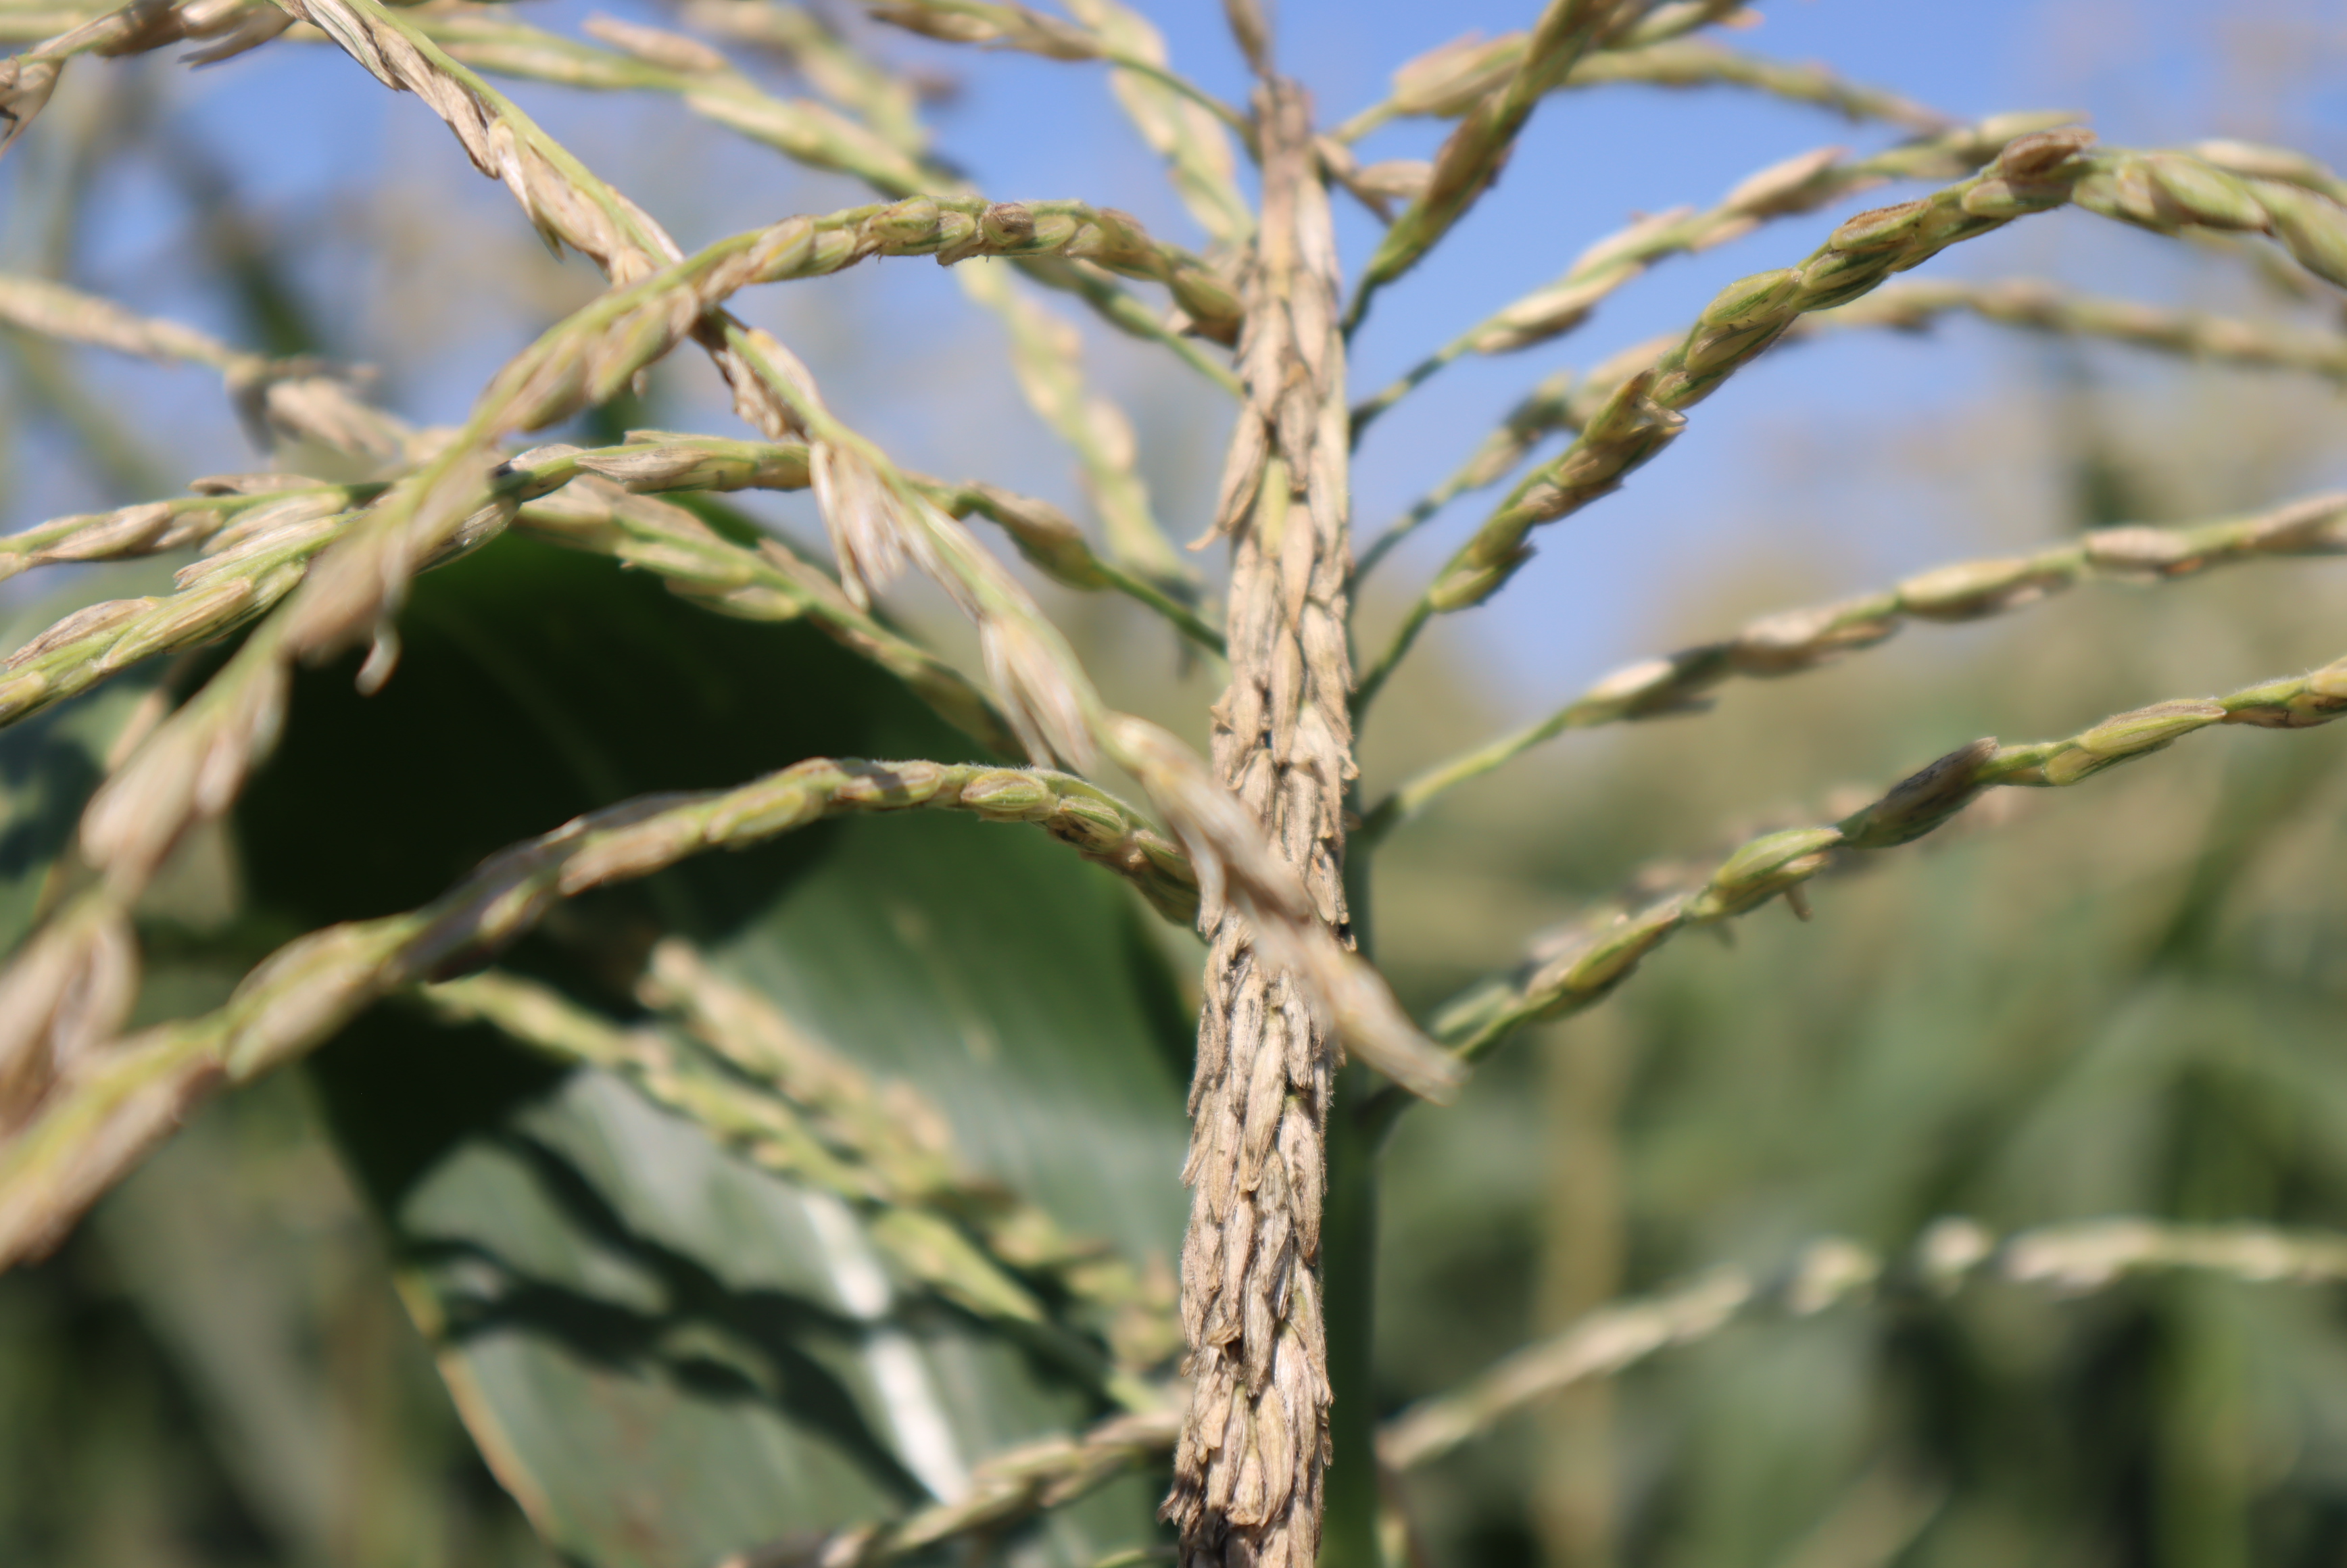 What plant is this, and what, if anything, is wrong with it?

corn, healthy
